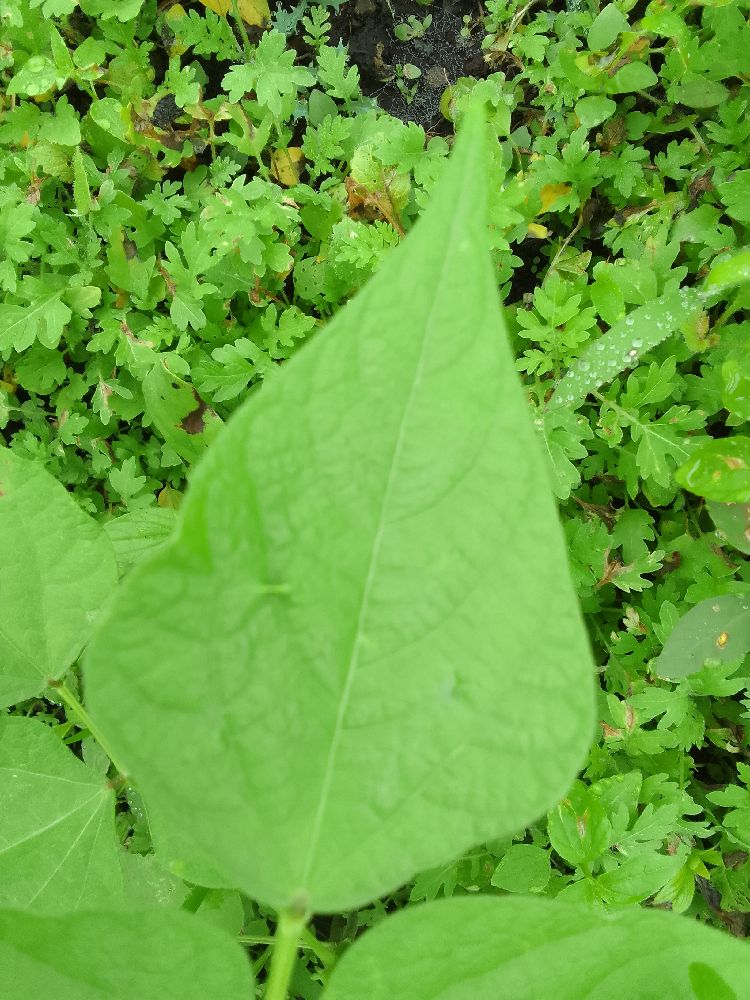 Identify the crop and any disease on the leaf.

common bean, healthy
